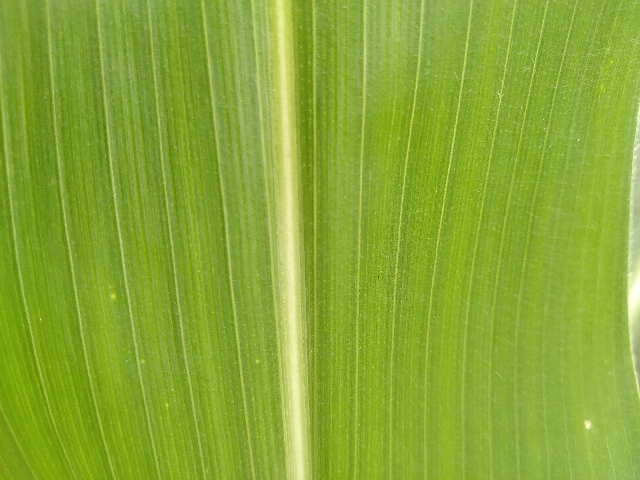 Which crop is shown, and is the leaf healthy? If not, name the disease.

maize, healthy
